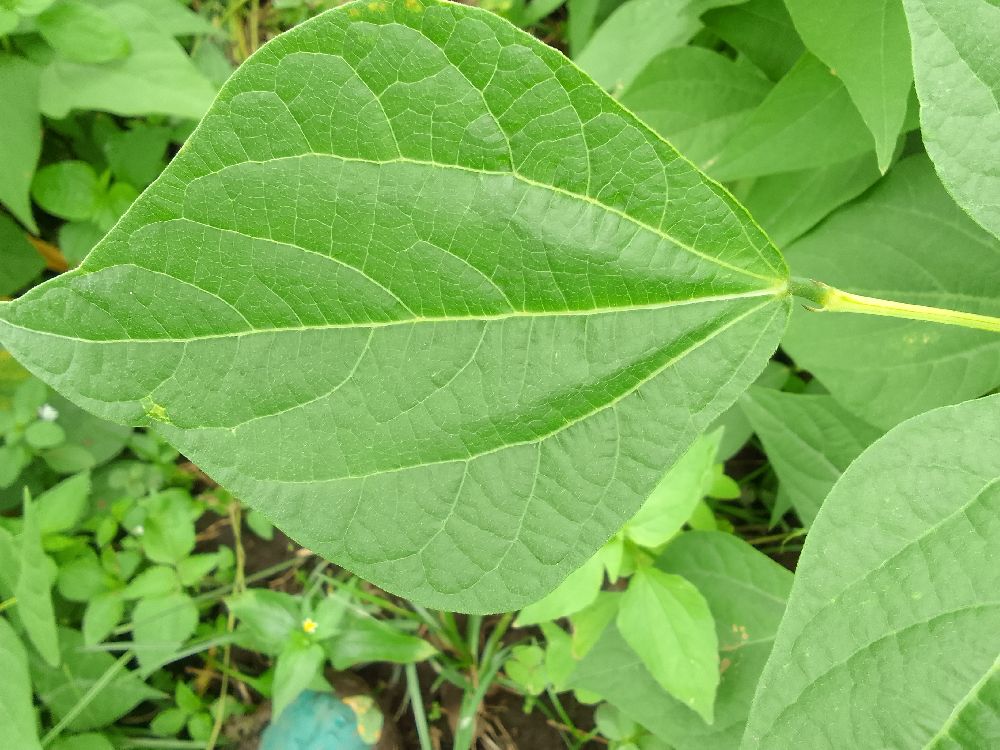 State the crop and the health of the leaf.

common bean, healthy
